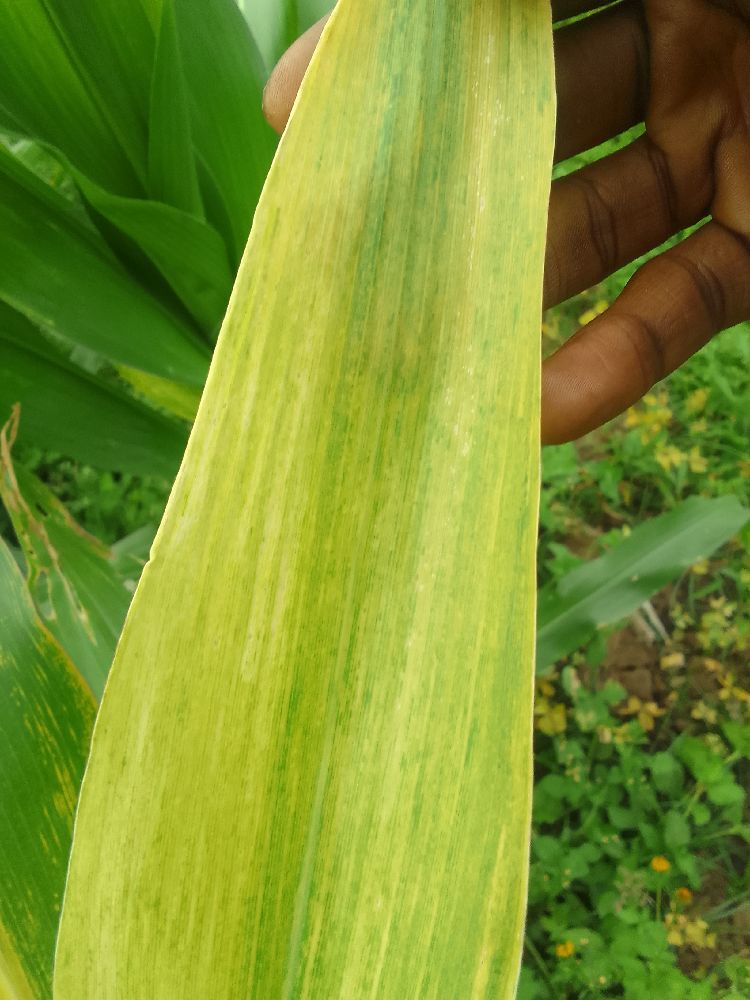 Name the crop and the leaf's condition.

maize, maize lethal necrosis
